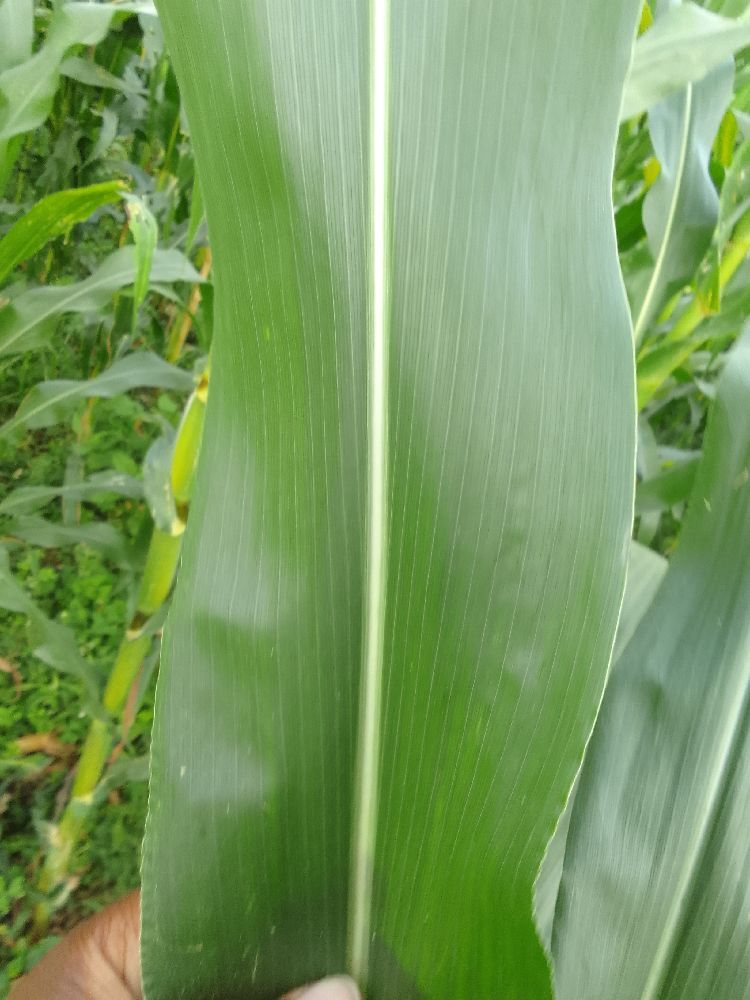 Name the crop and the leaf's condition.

maize, healthy
